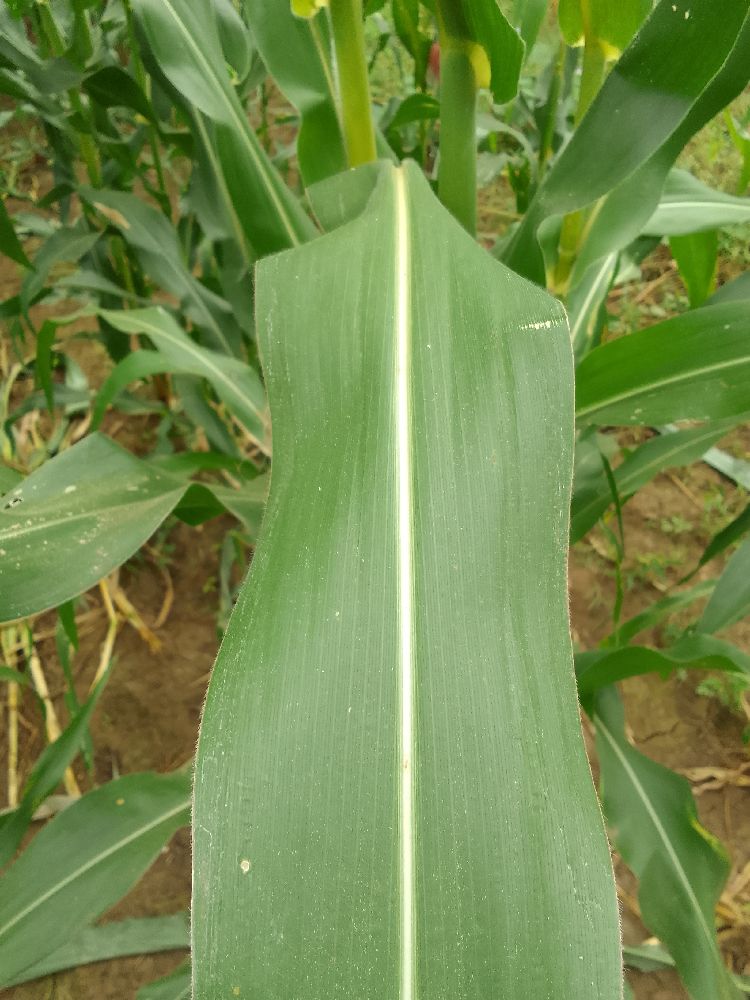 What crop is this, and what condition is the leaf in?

maize, healthy
